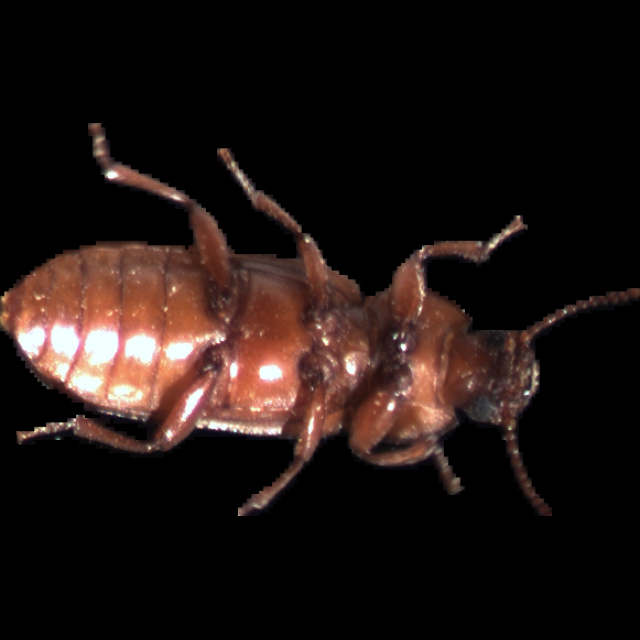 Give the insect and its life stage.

mealworm beetle
